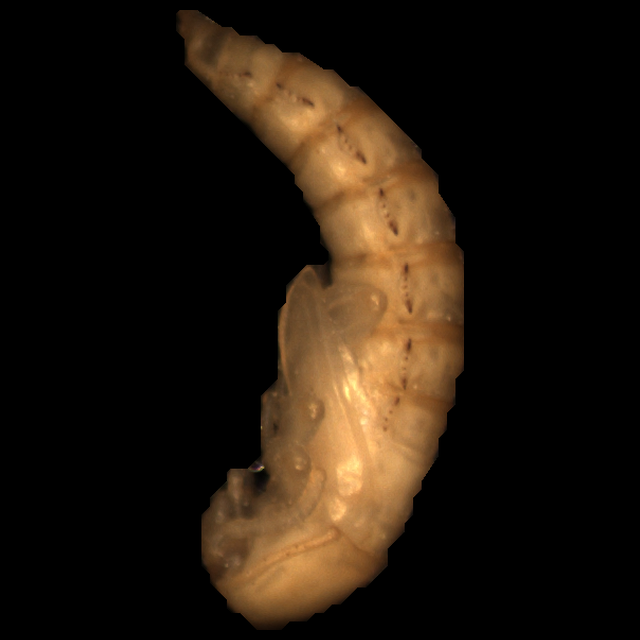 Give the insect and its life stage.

mealworm pupa
